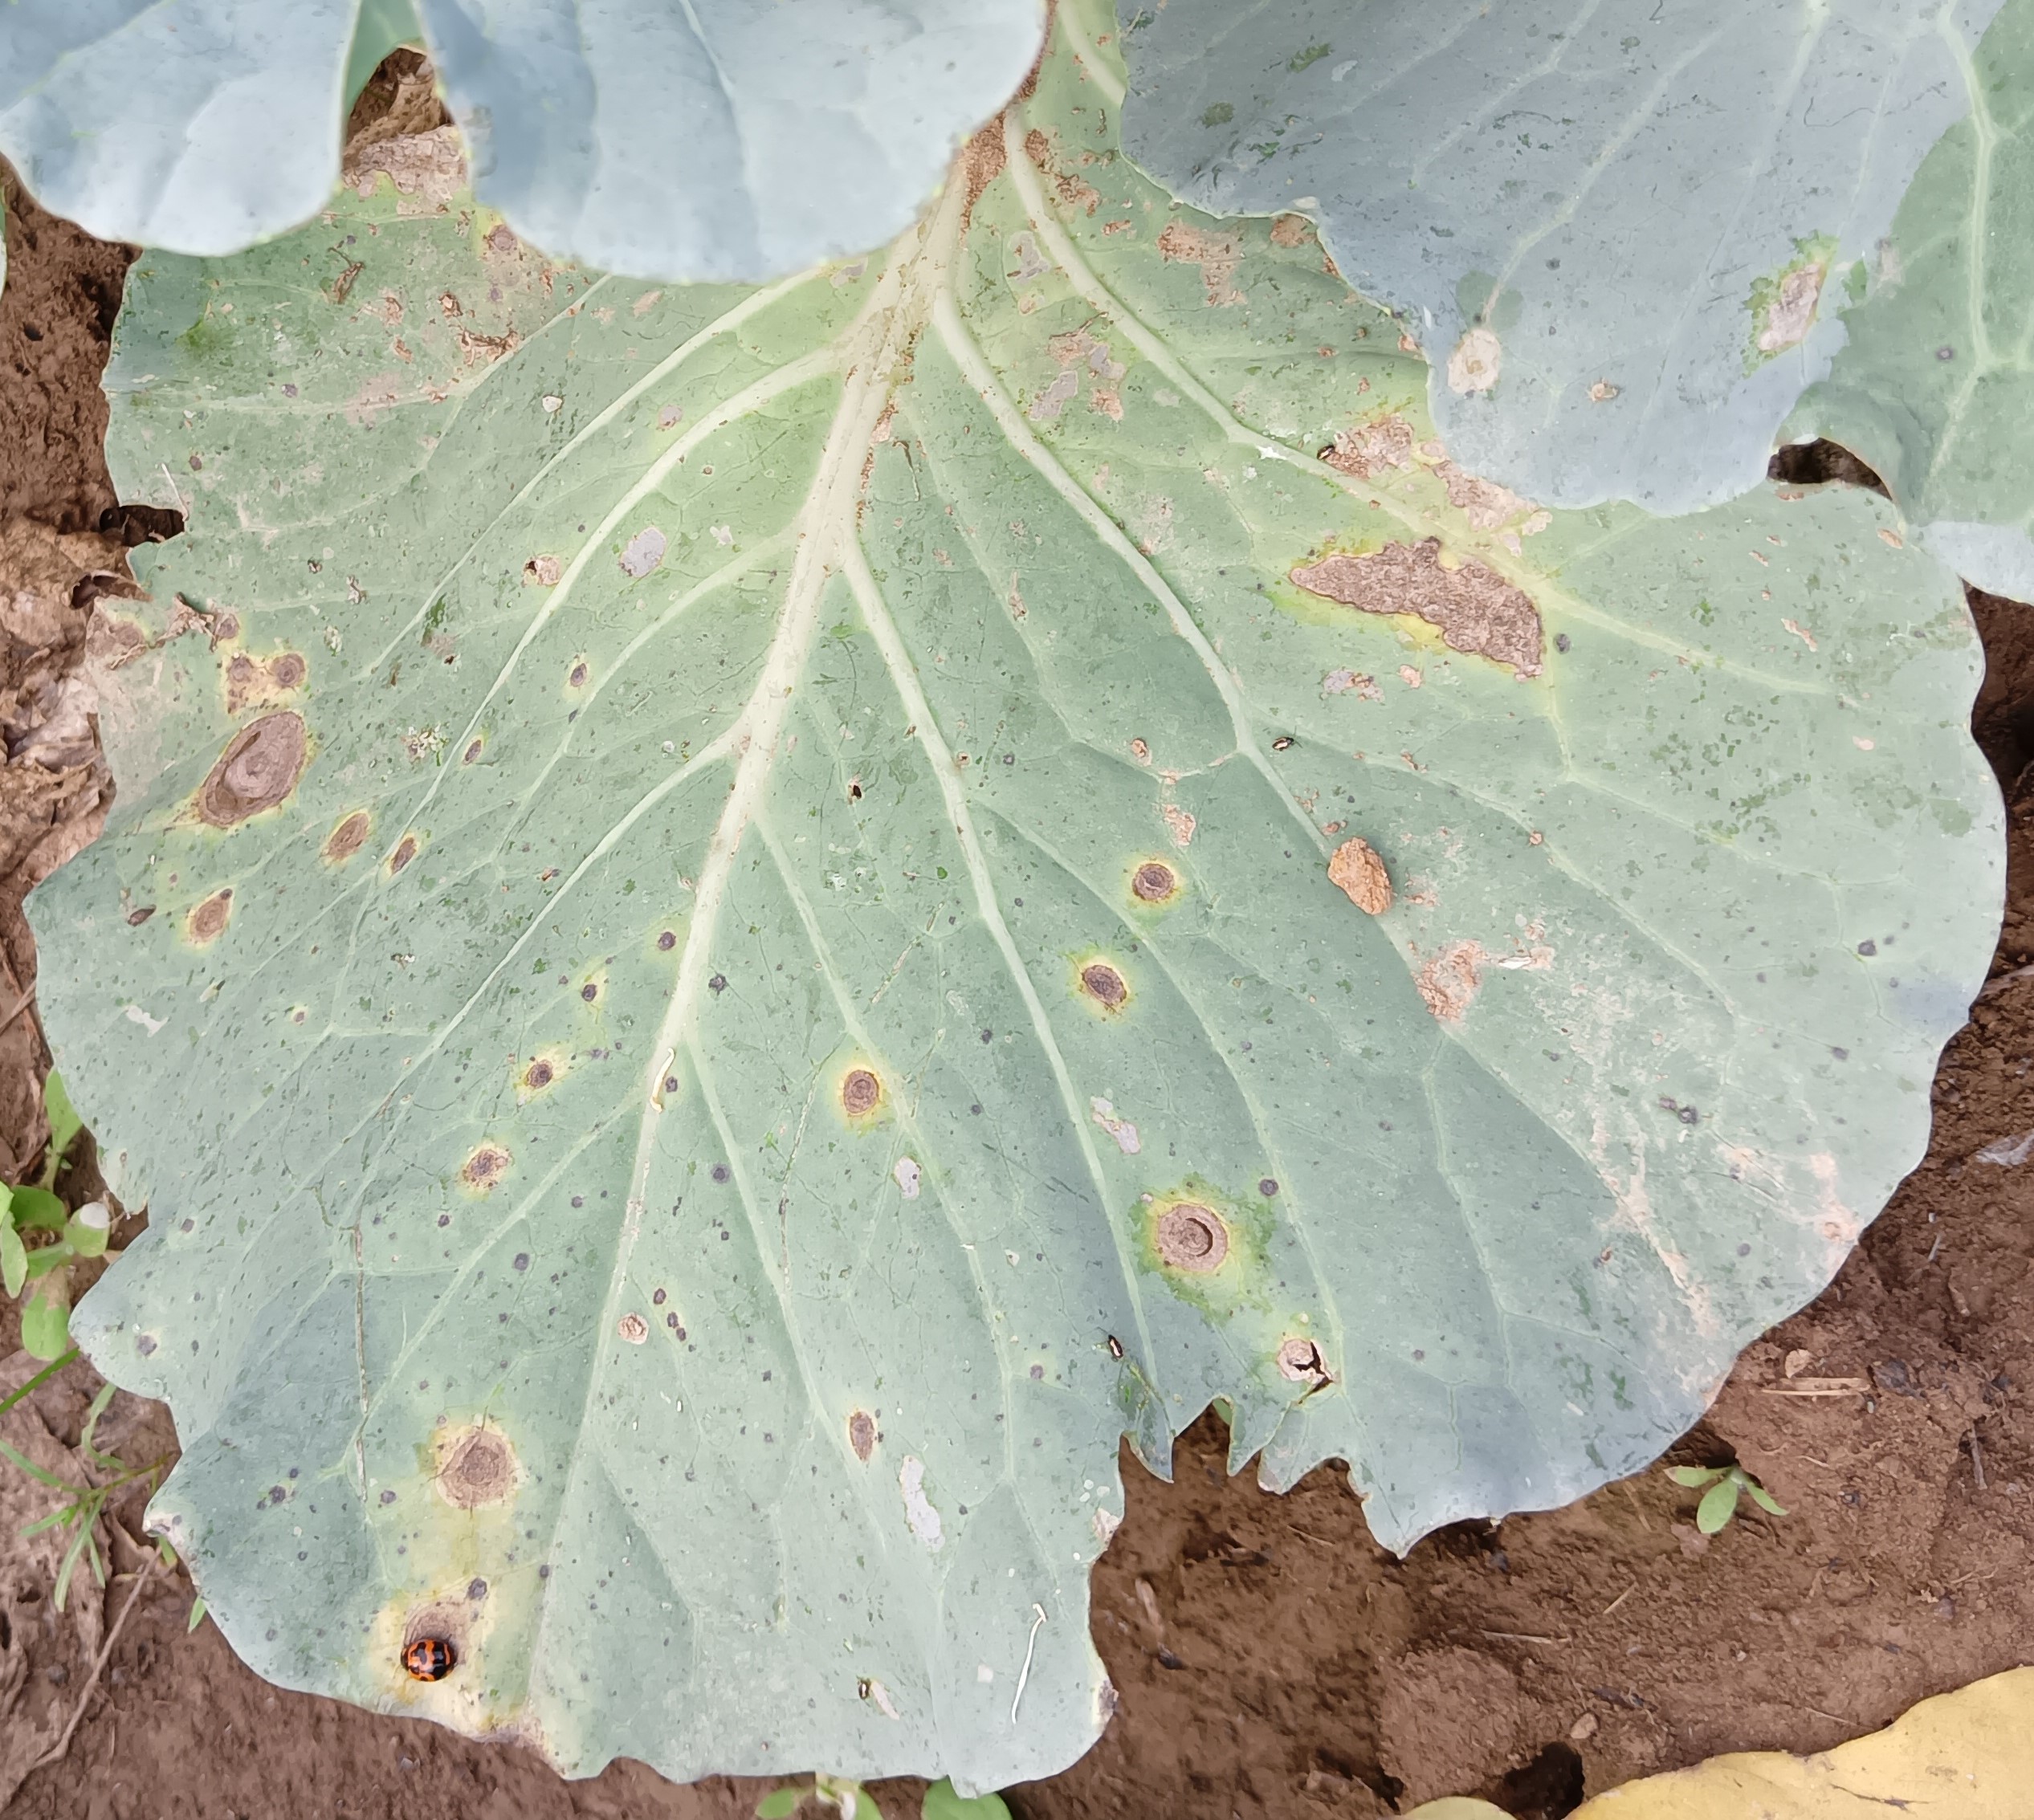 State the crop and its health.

cabbage, alternaria
